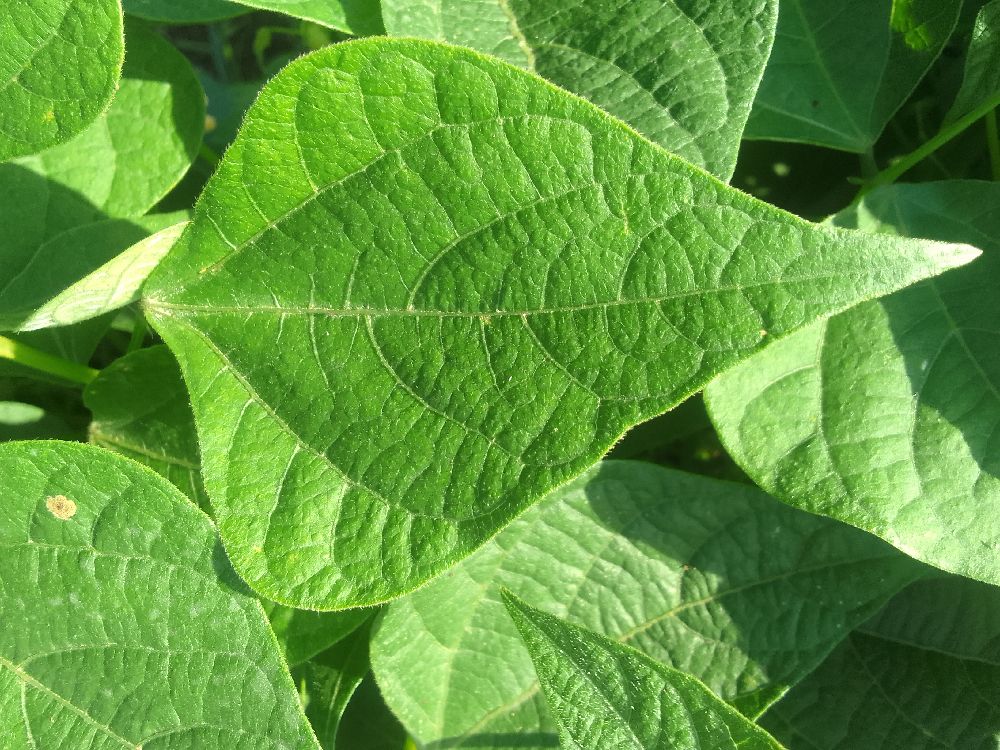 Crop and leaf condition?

common bean, healthy
